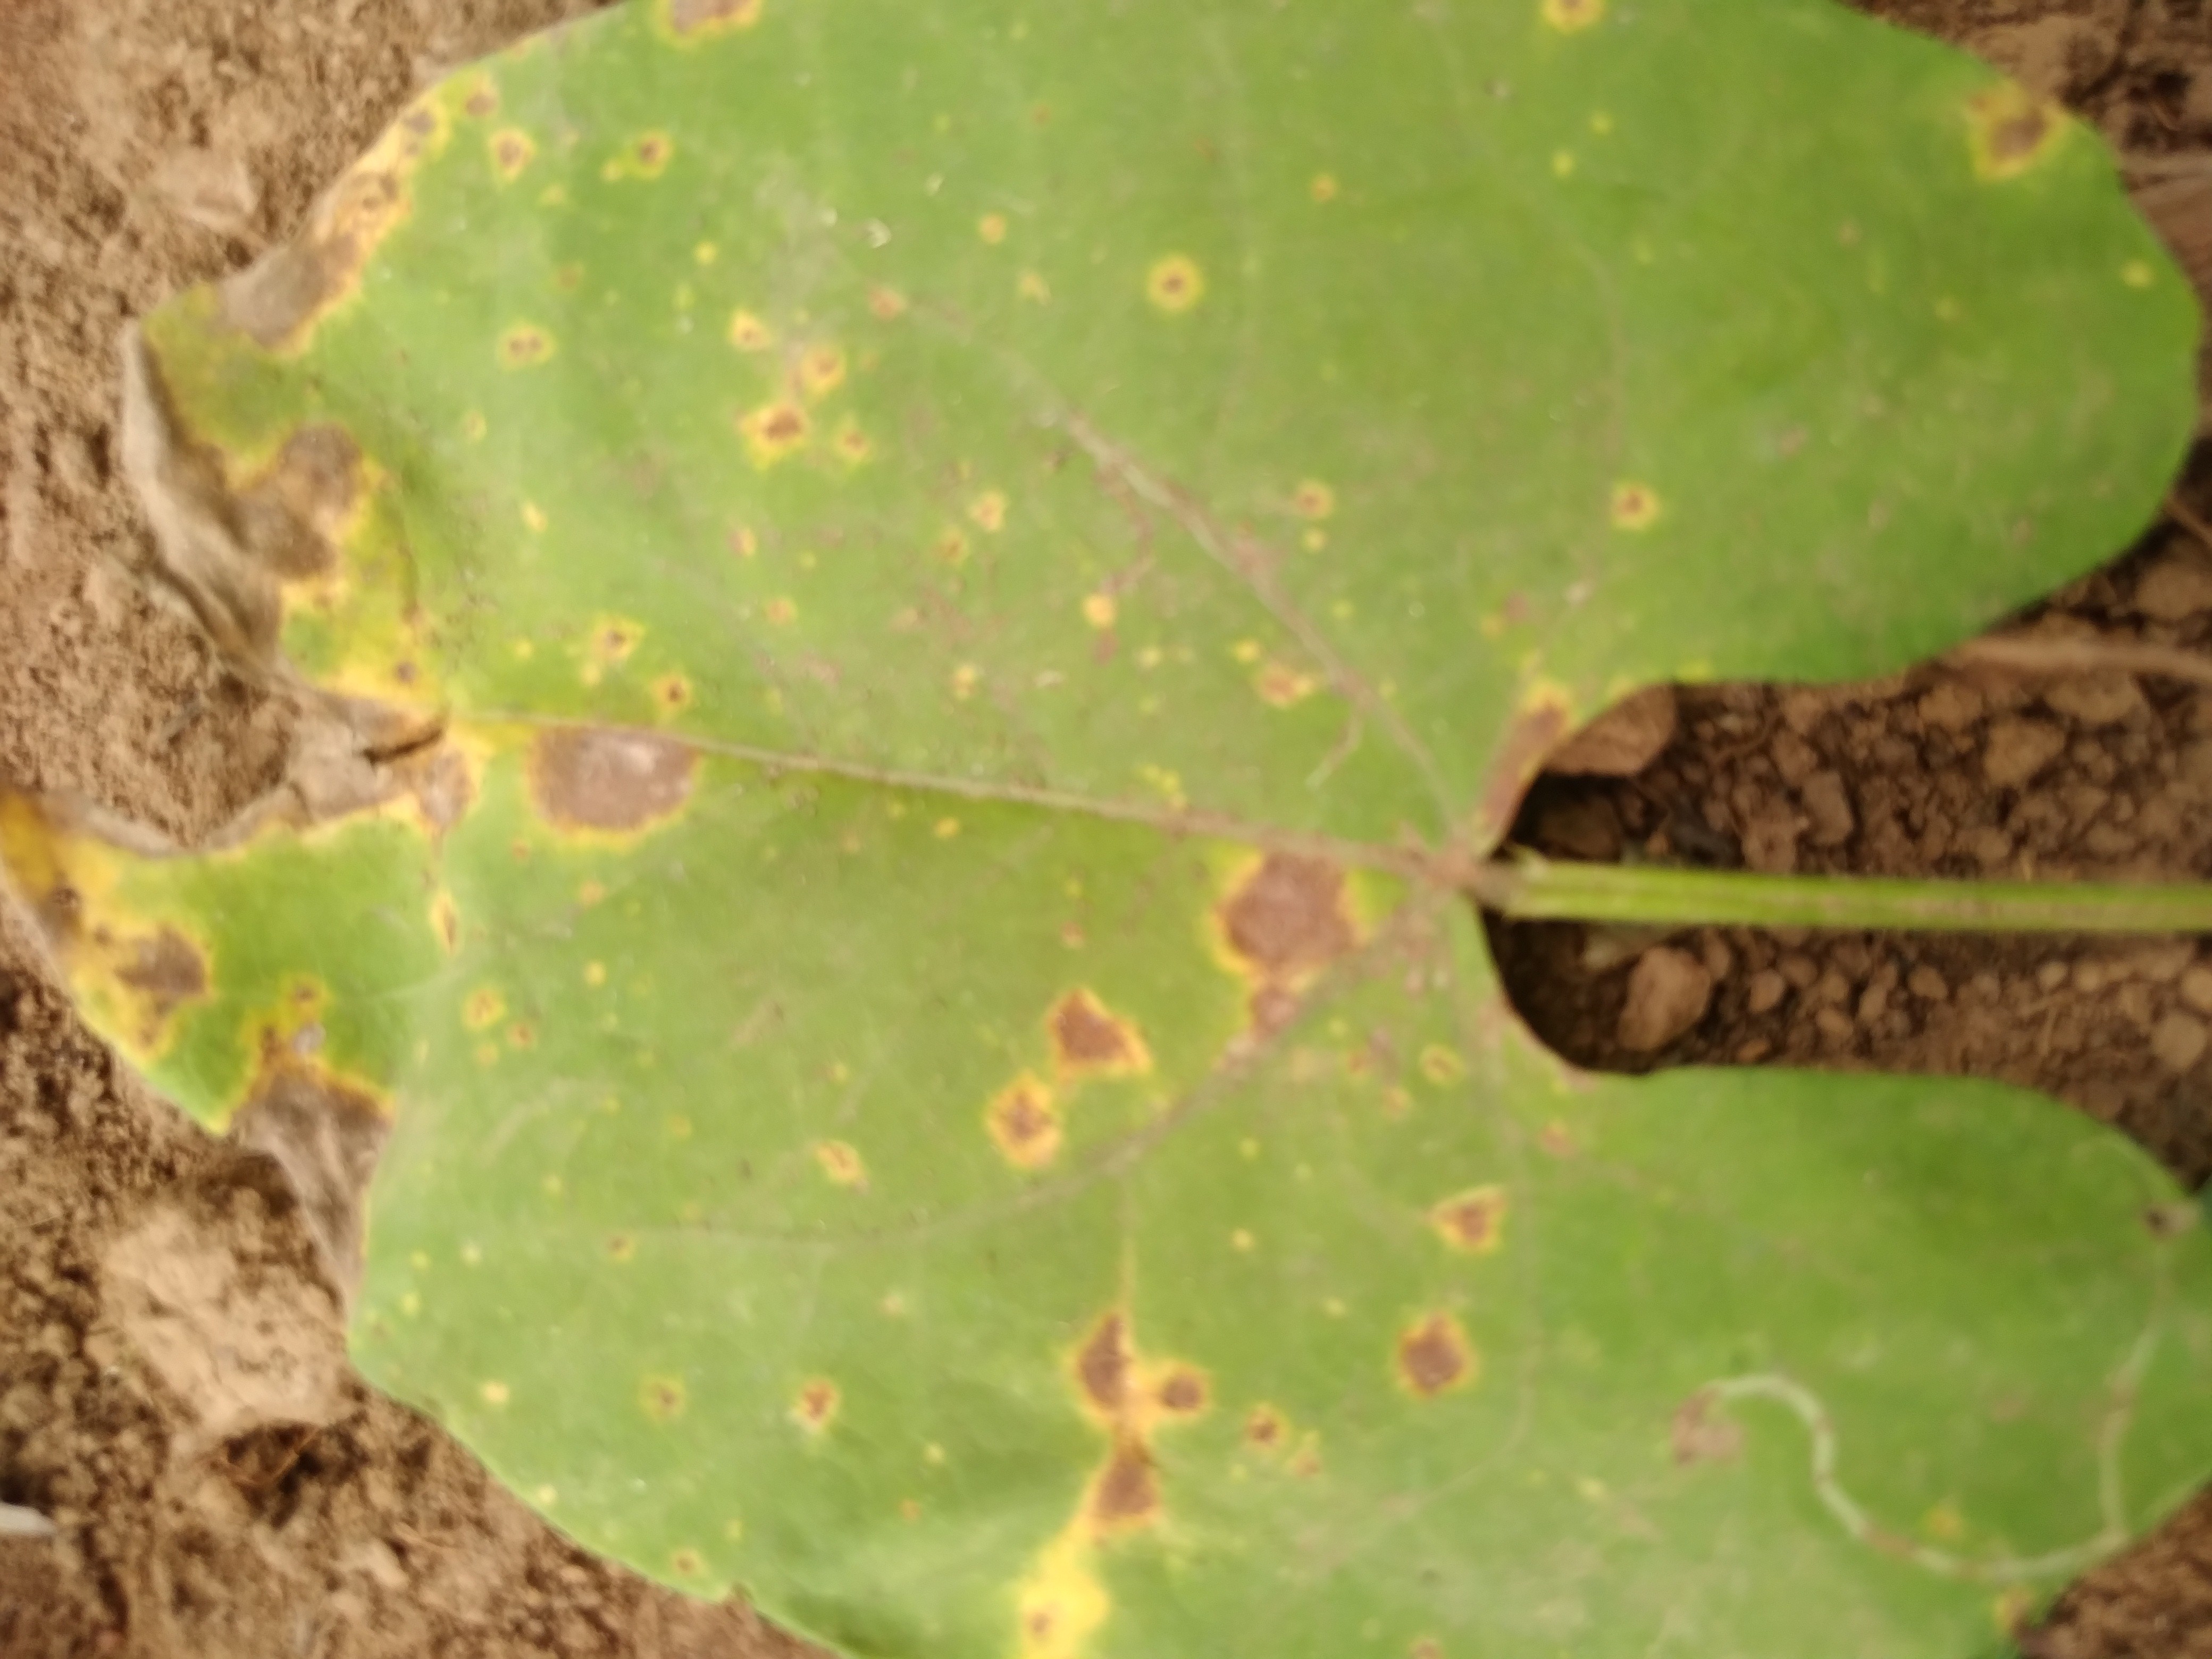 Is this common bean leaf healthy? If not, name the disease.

rust
